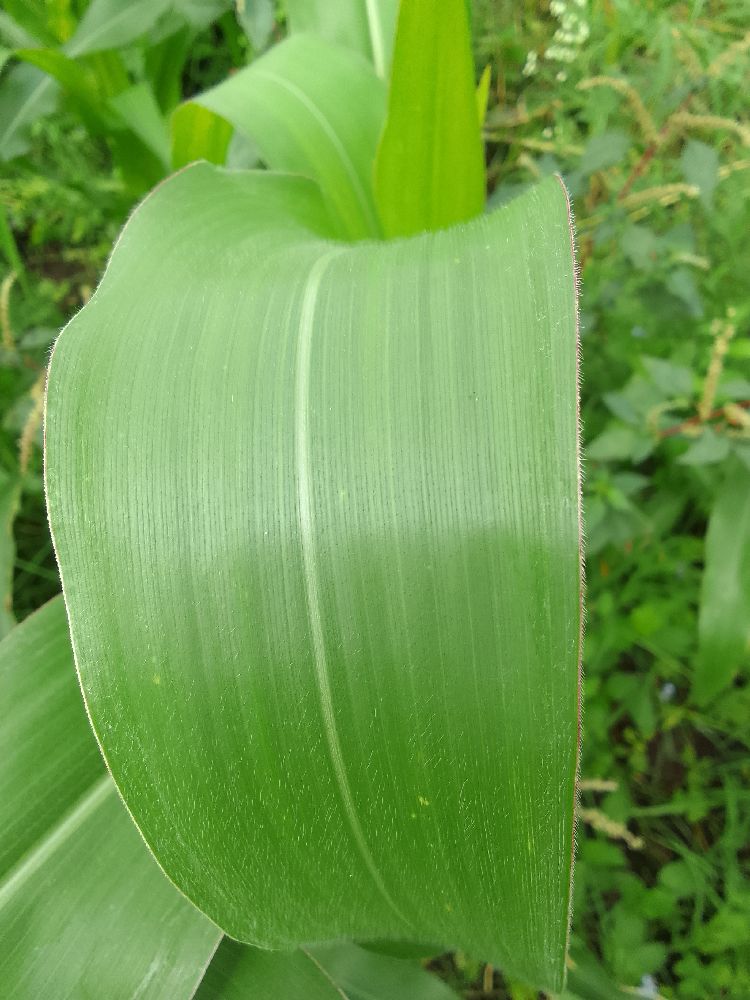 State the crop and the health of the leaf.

maize, healthy
